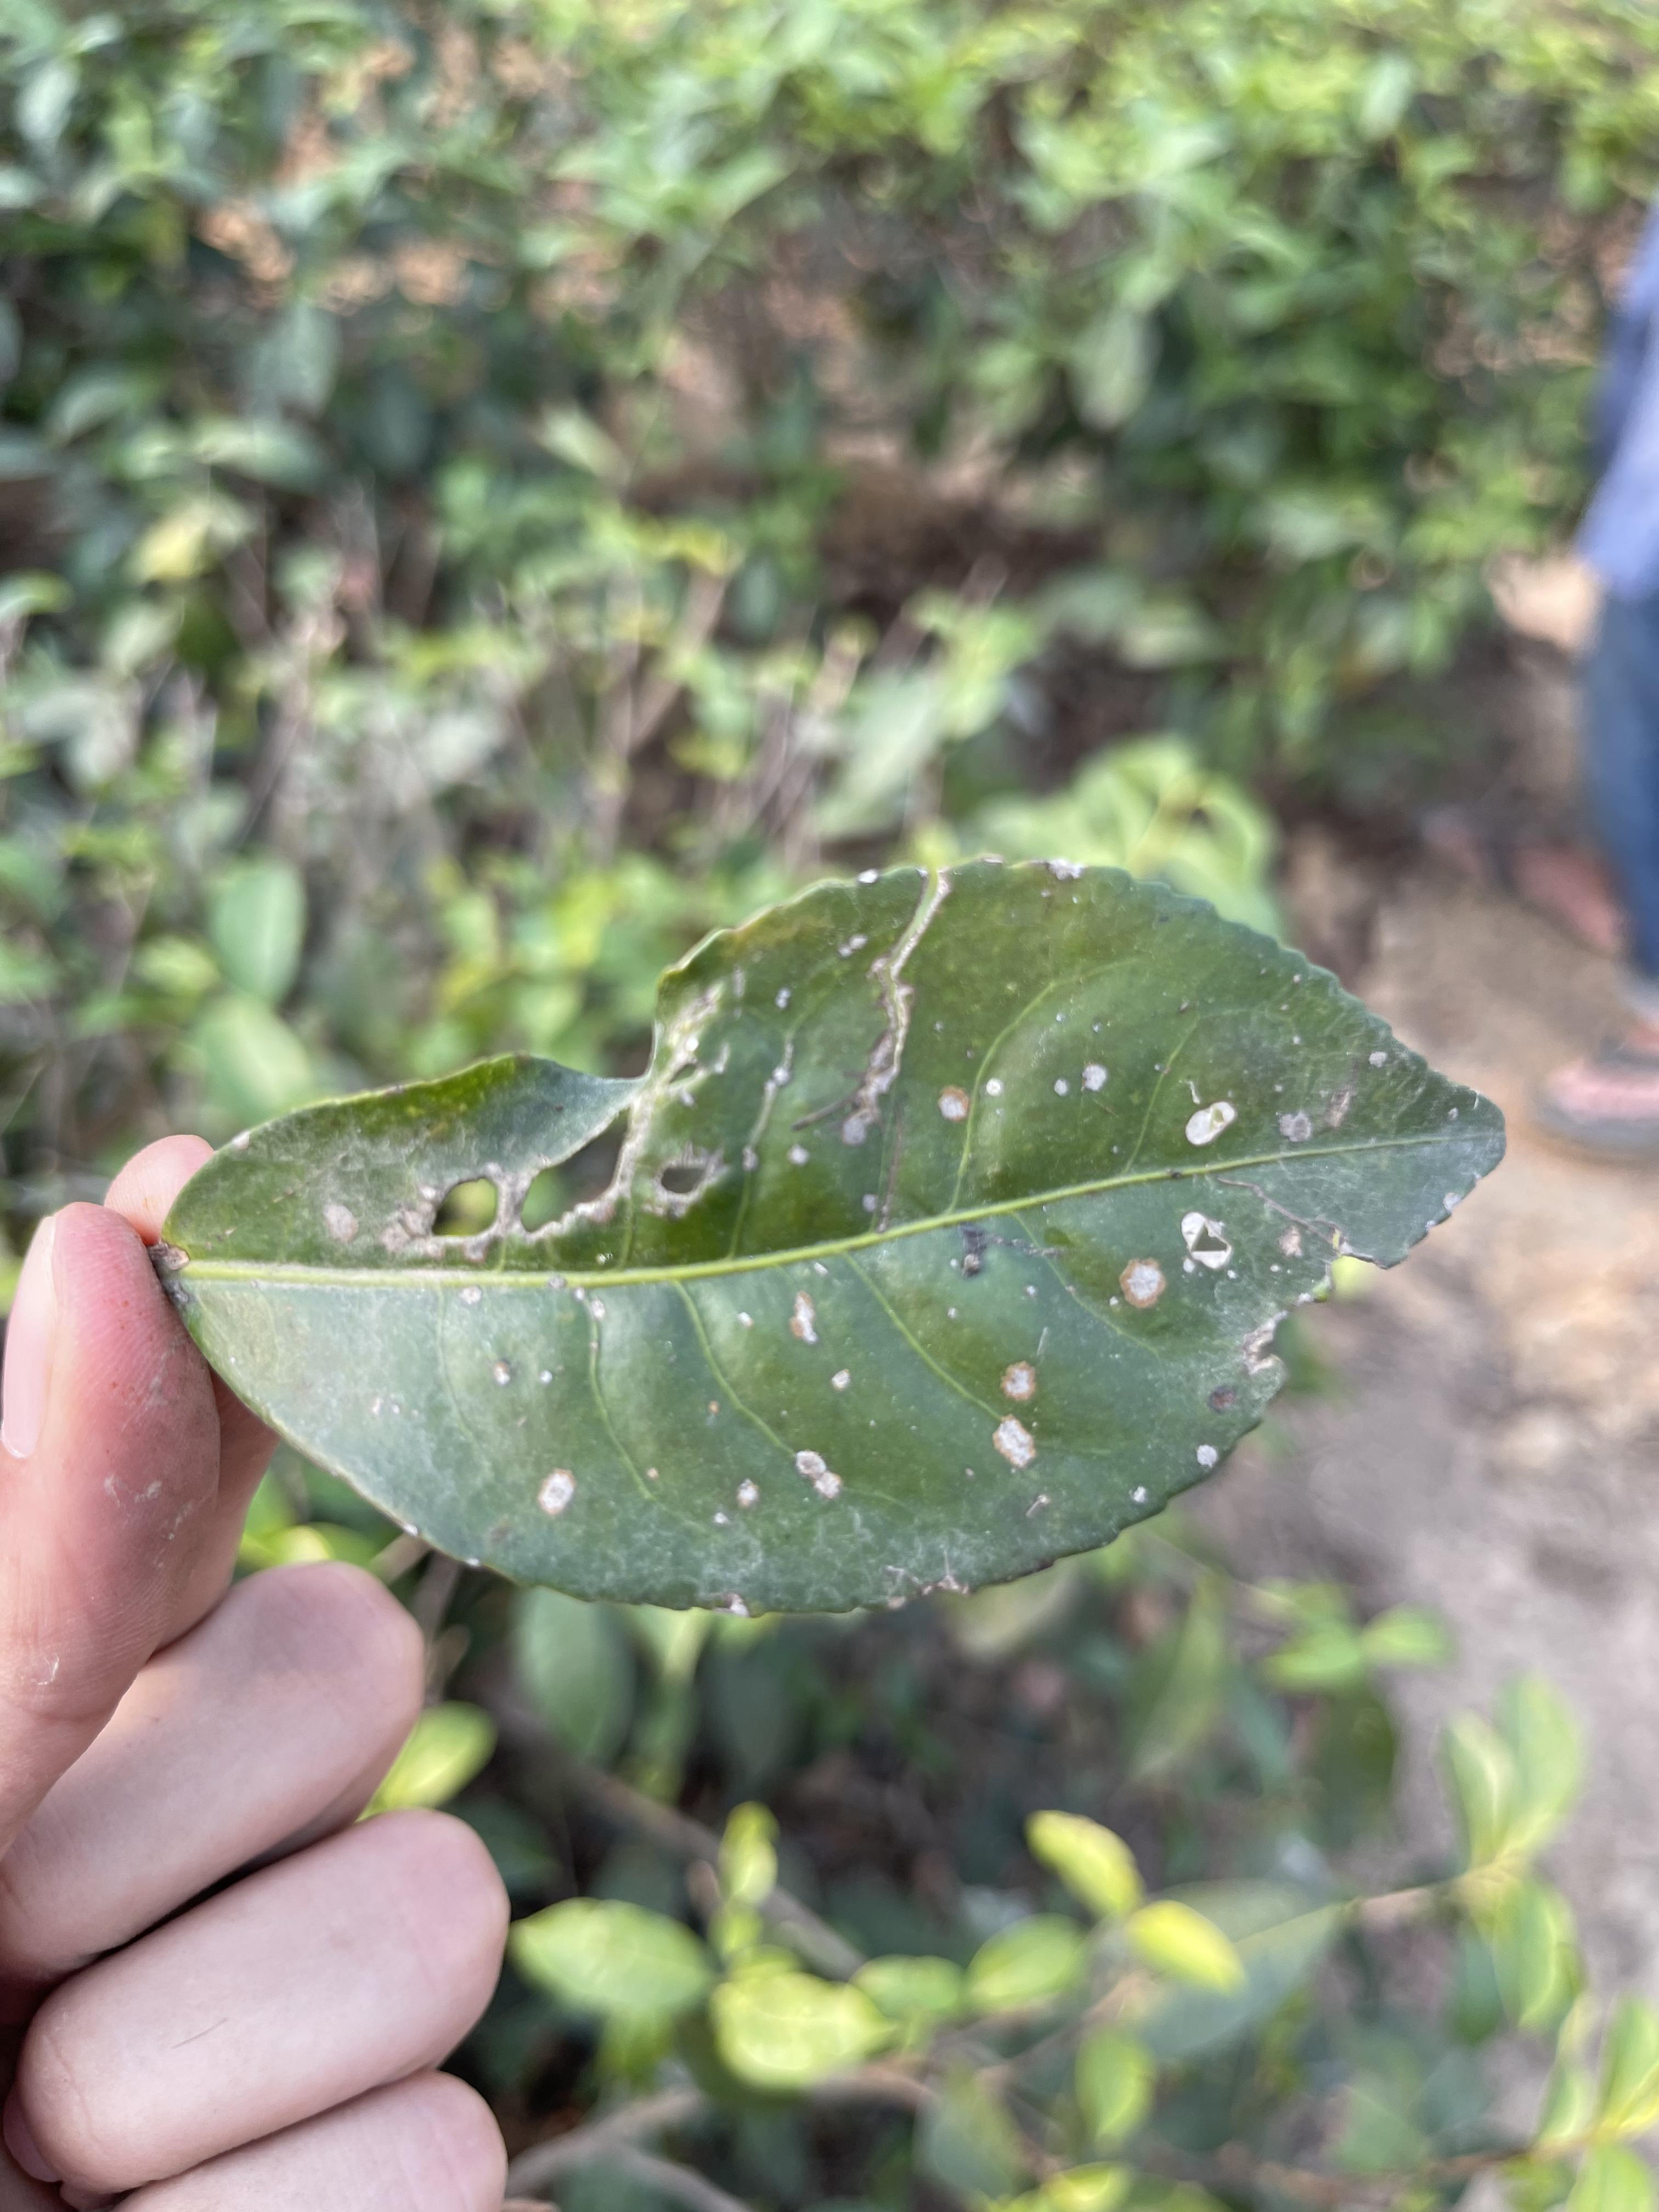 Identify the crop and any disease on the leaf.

tea, red rust
